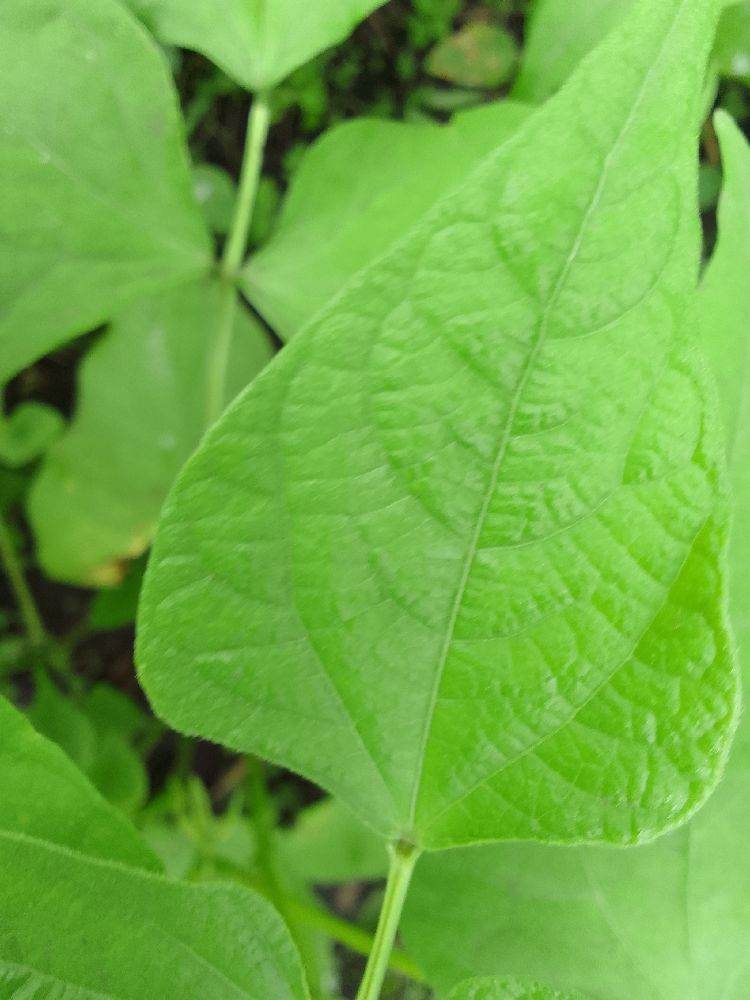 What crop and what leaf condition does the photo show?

common bean, healthy
